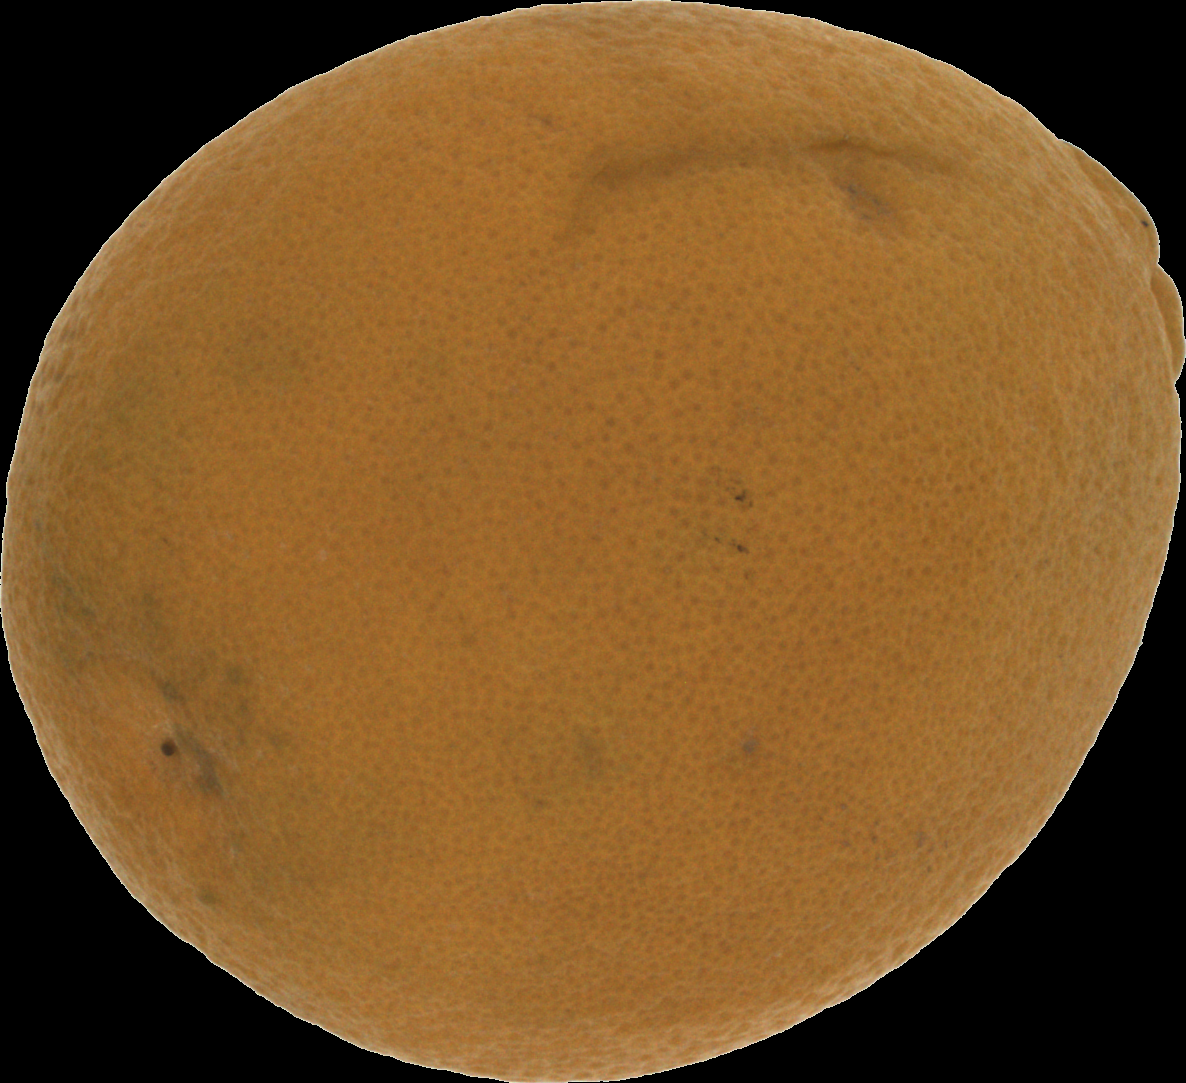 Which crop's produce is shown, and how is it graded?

orange, bad
